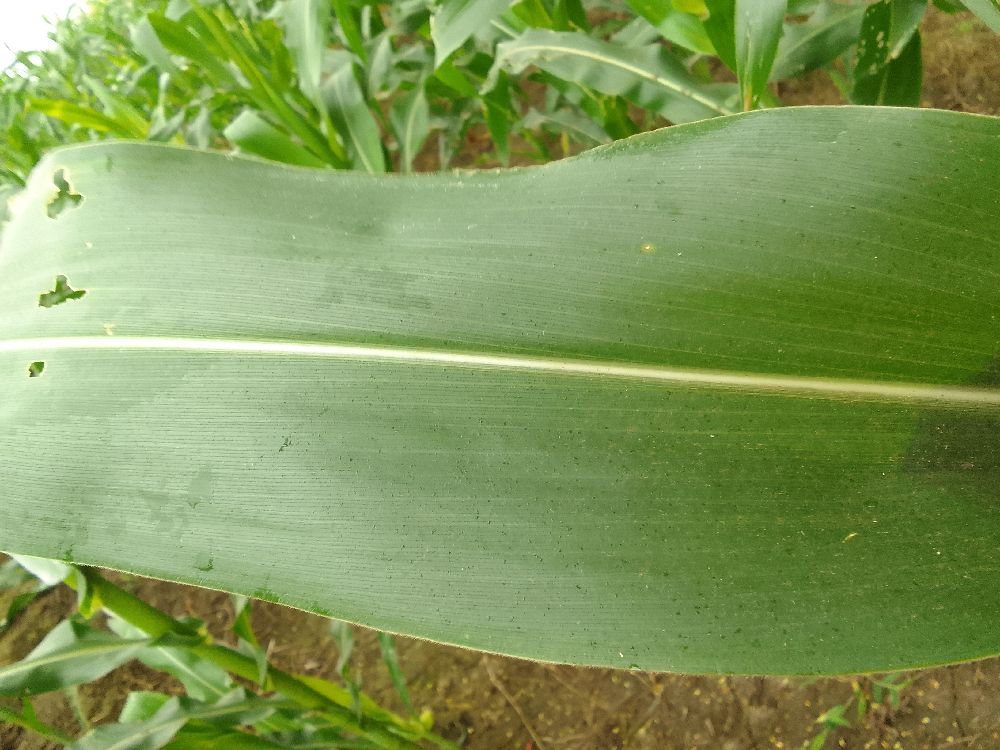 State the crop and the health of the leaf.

maize, healthy
